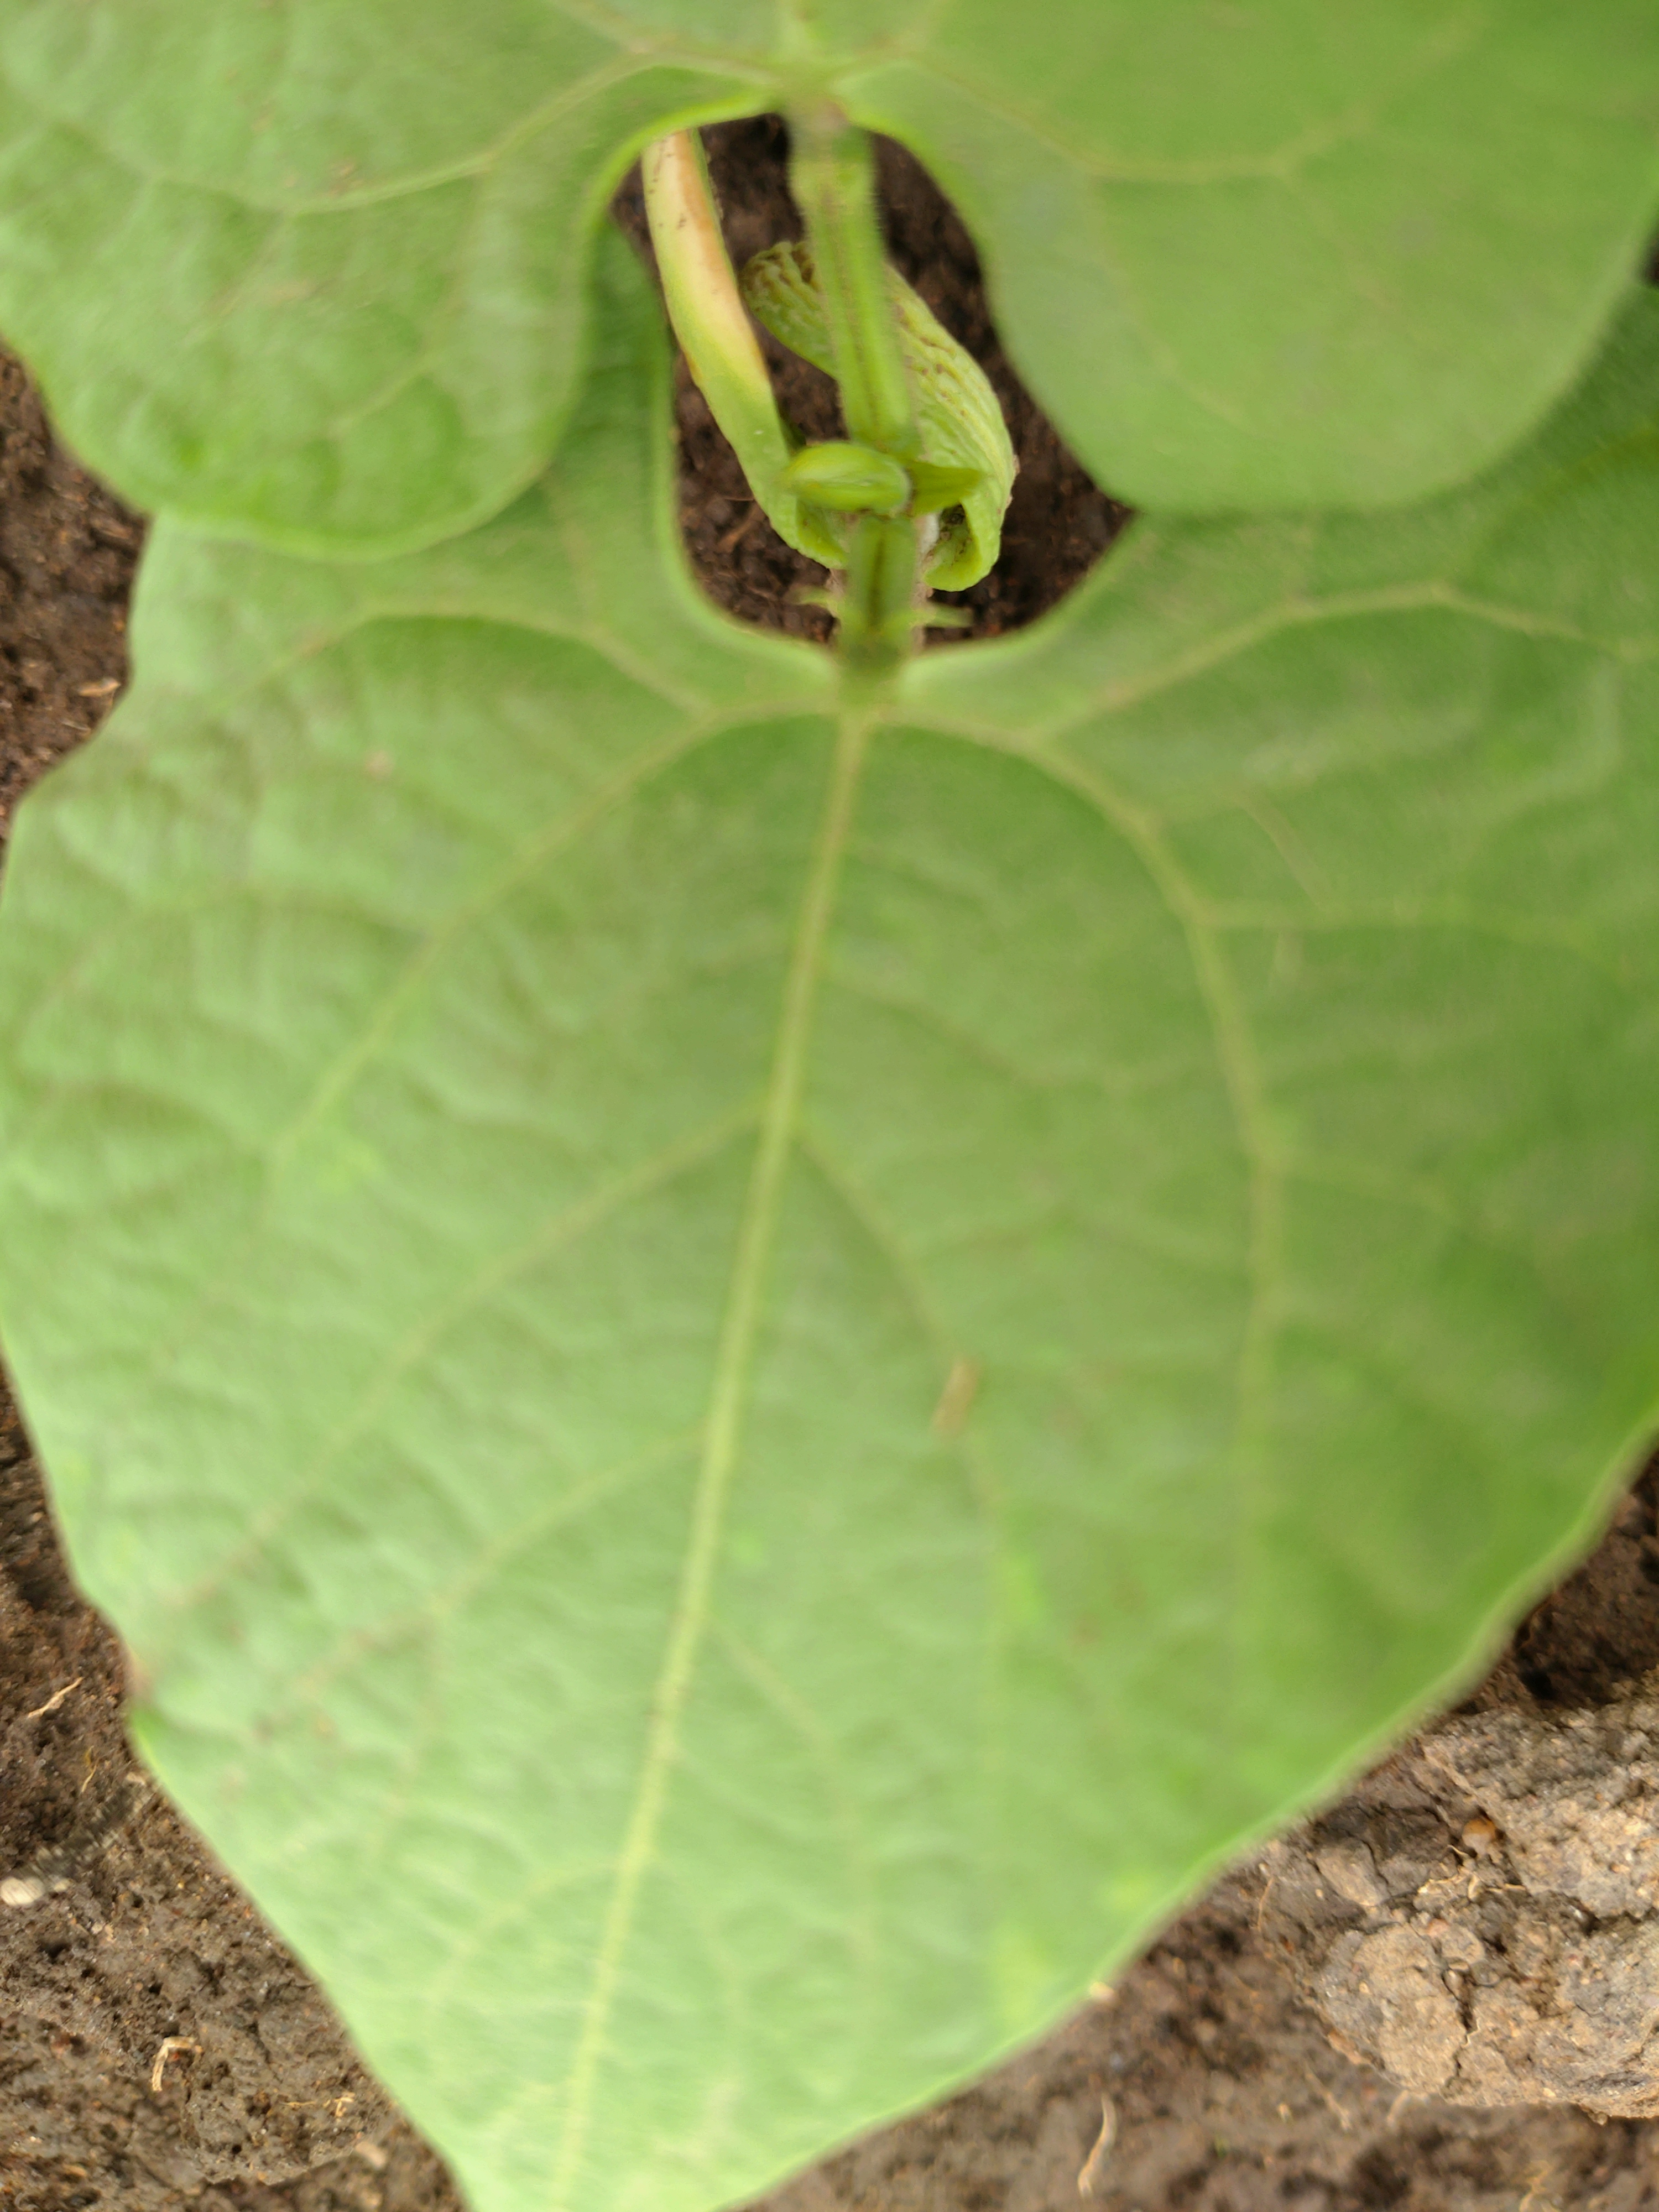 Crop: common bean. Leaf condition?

healthy
